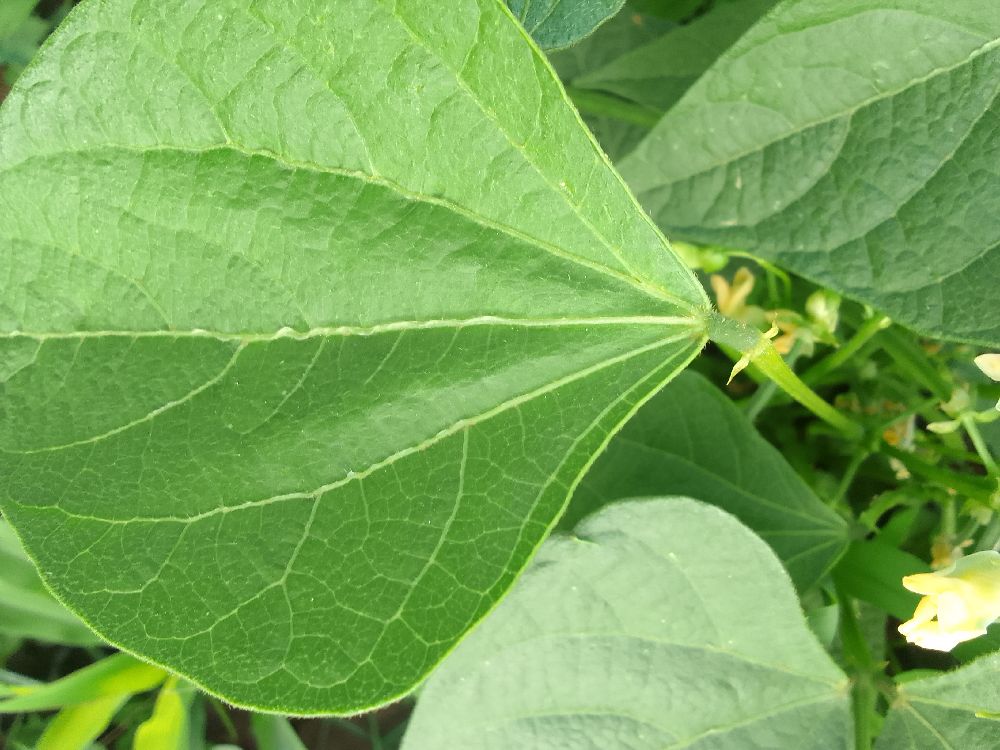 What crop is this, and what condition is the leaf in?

common bean, healthy
